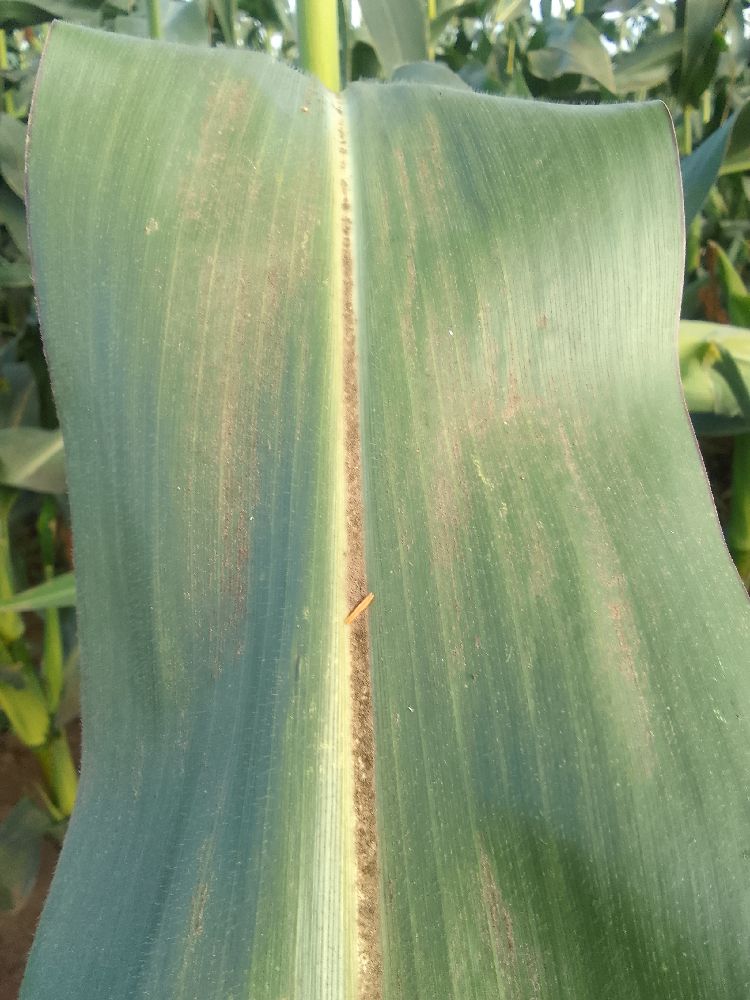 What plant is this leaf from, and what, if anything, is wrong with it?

maize, healthy
